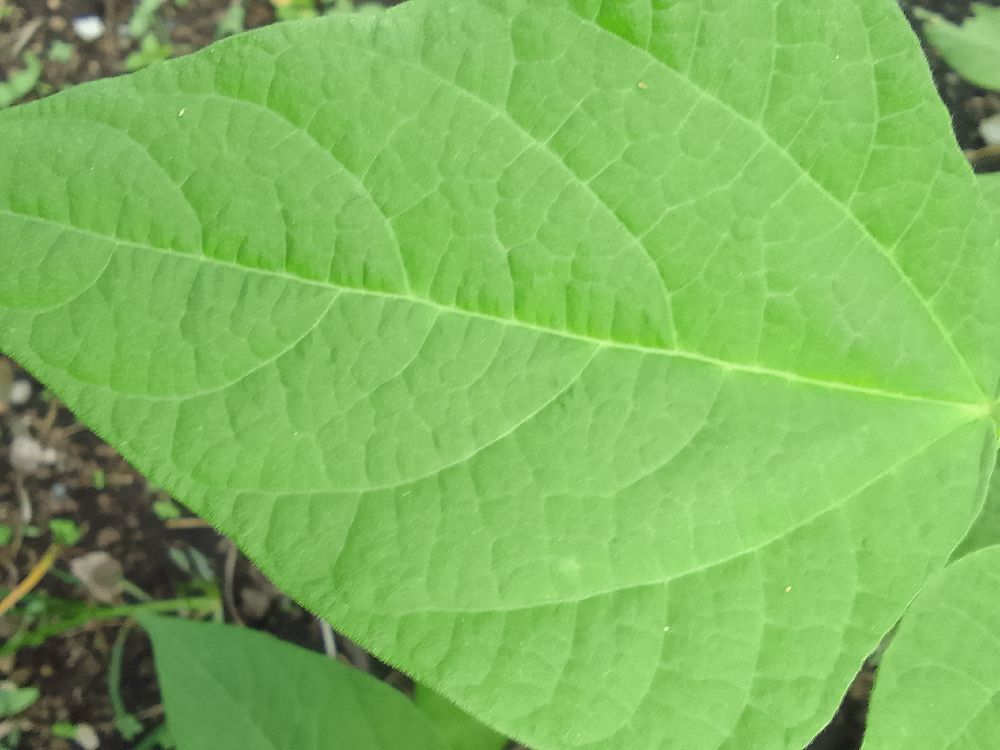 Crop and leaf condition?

common bean, healthy
